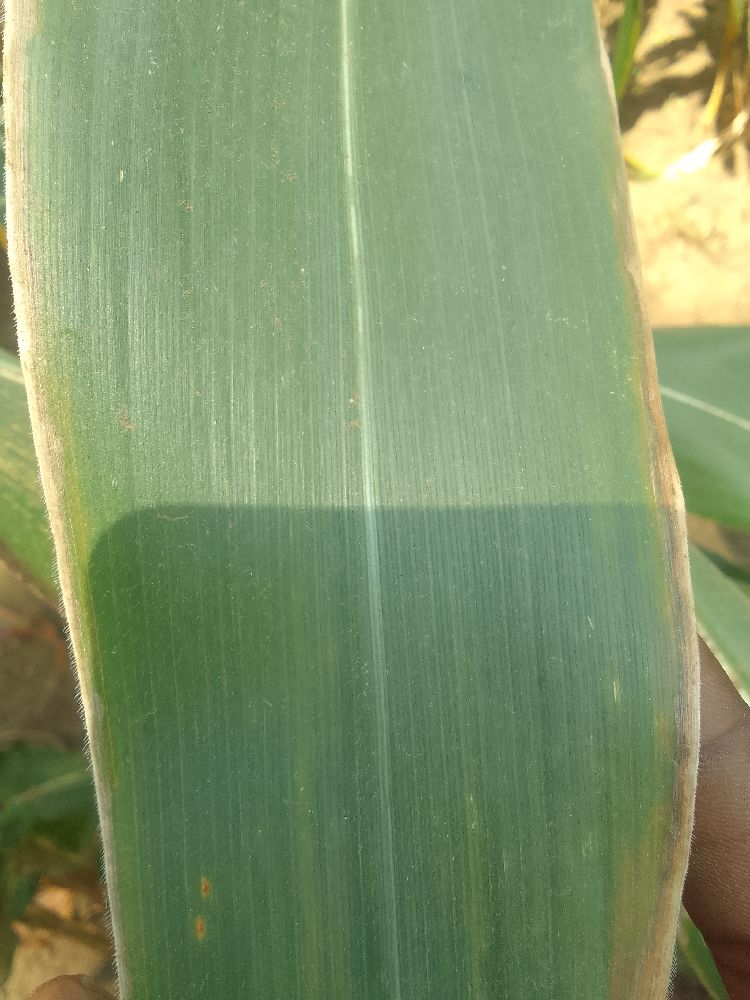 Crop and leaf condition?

maize, healthy
